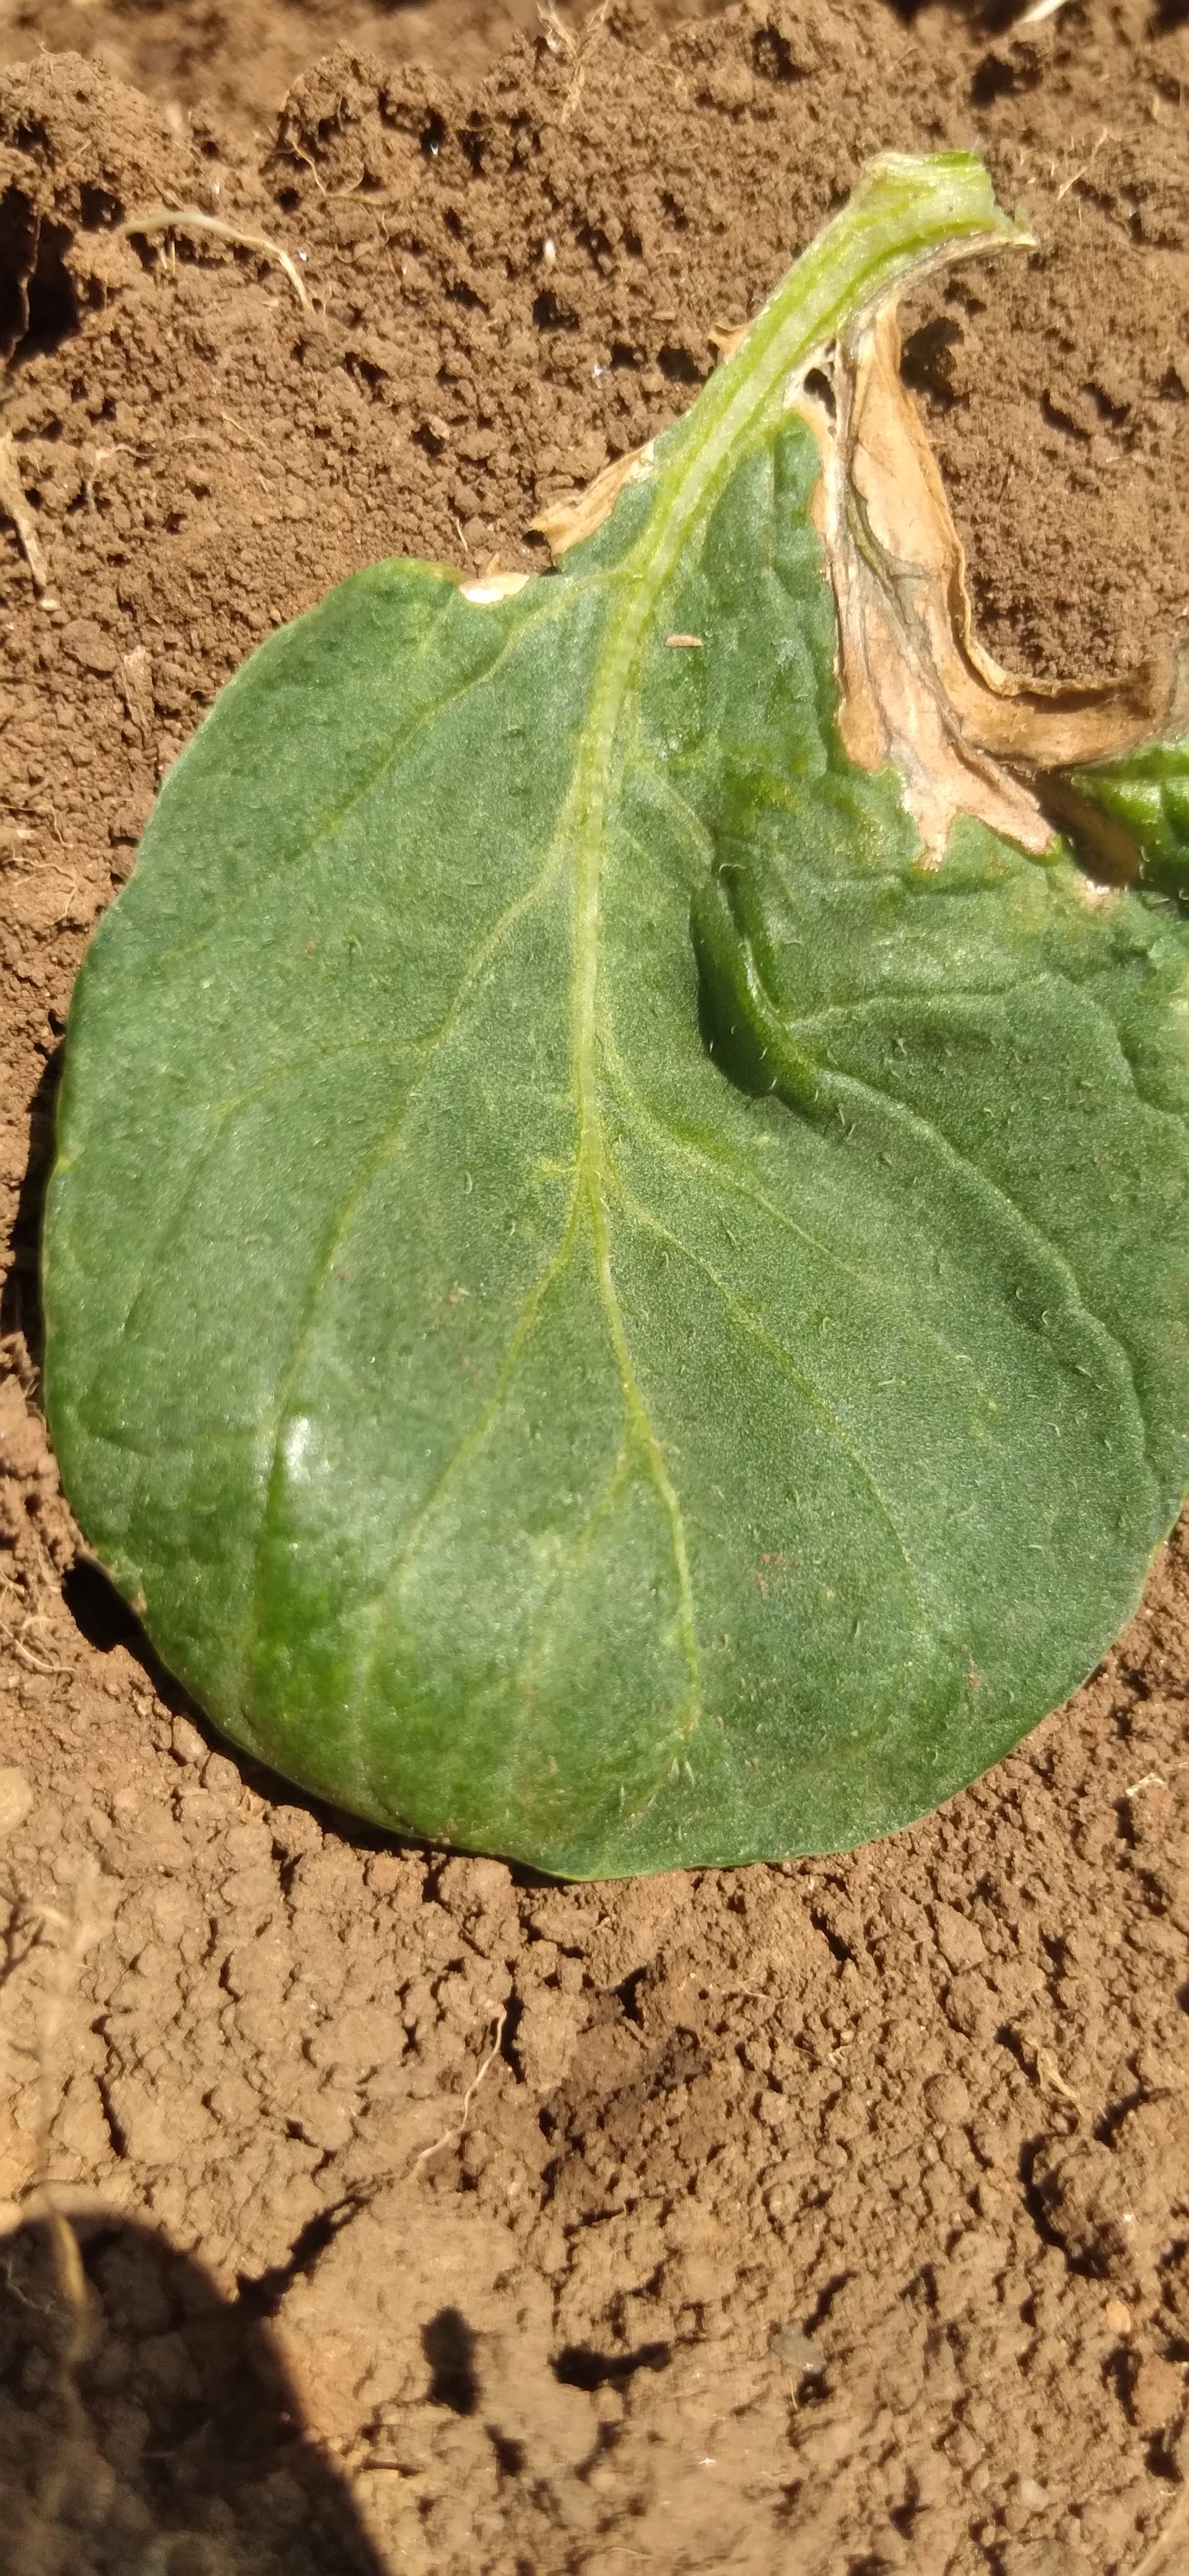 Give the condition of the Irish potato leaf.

early blight
